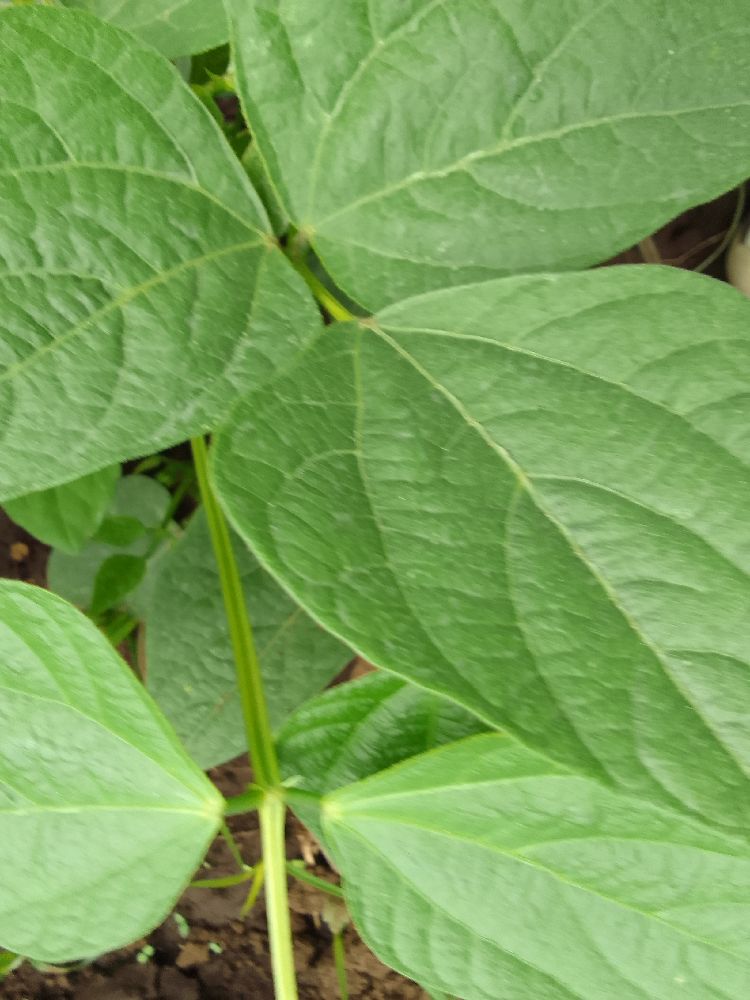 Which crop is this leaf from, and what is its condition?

maize, healthy
